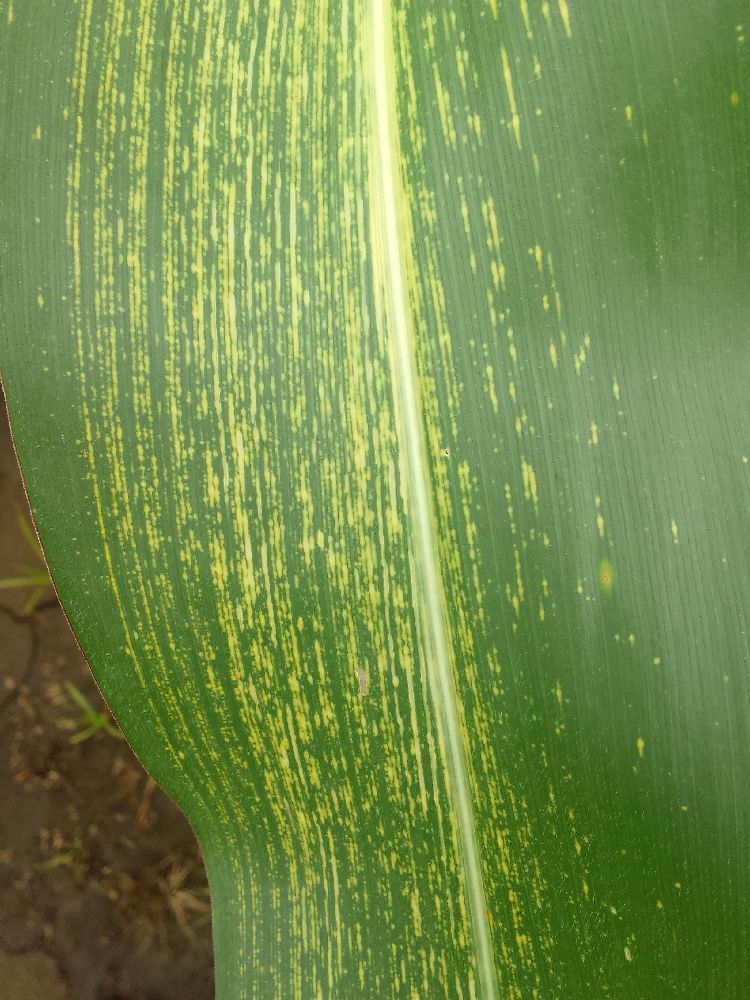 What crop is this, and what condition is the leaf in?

maize, maize streak virus
